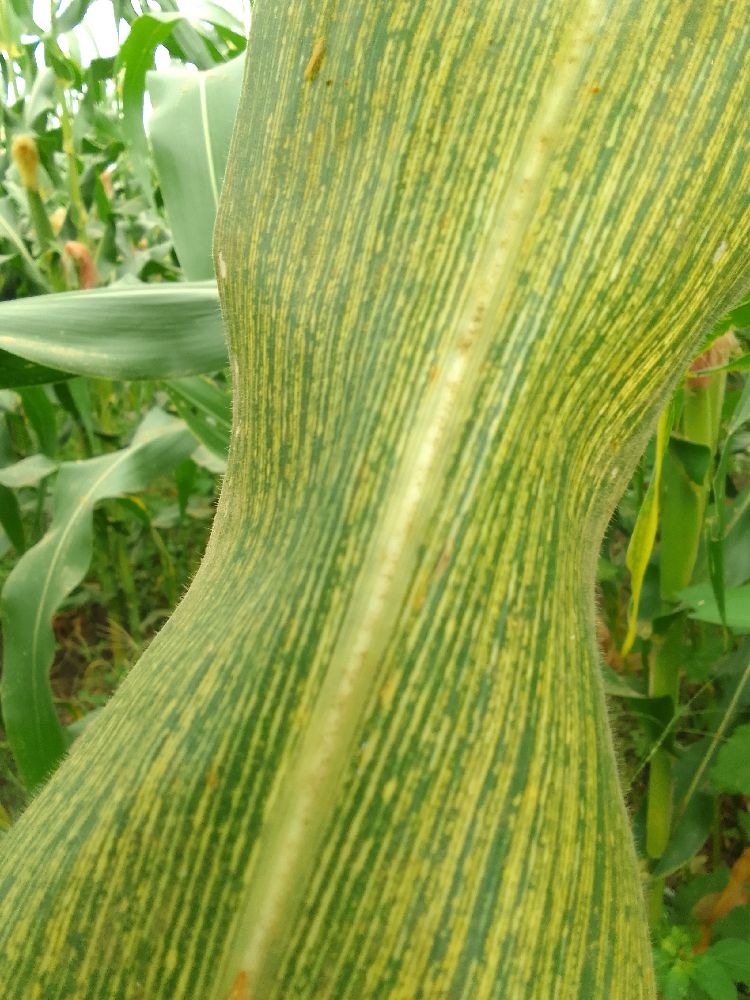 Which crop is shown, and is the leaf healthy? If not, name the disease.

maize, maize streak virus
